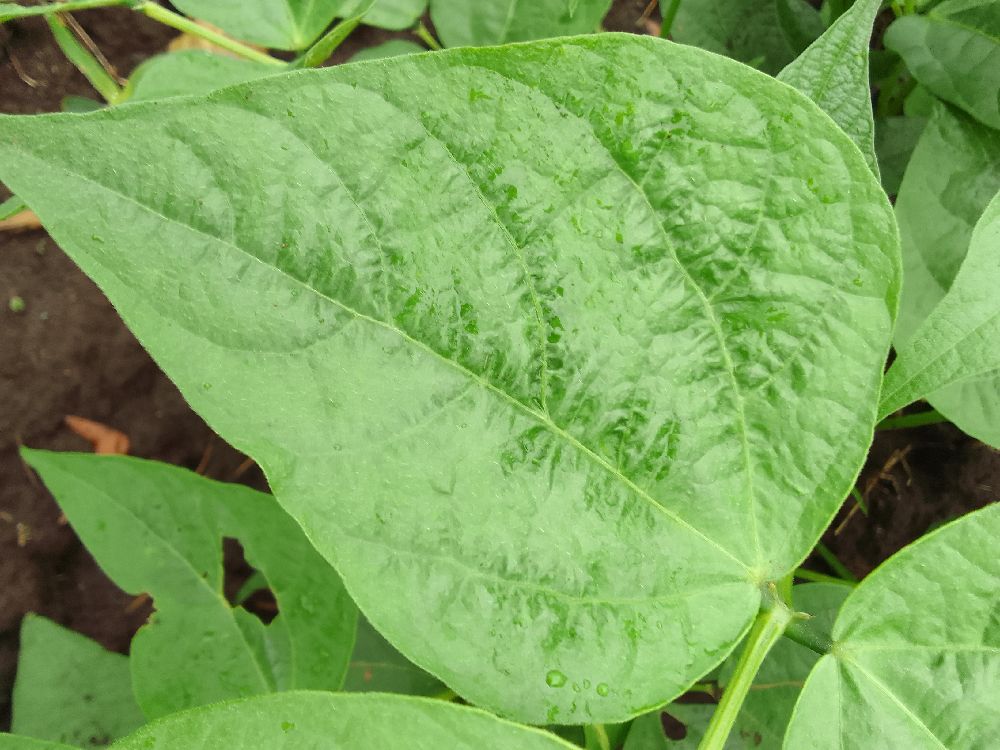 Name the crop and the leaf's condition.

common bean, healthy
